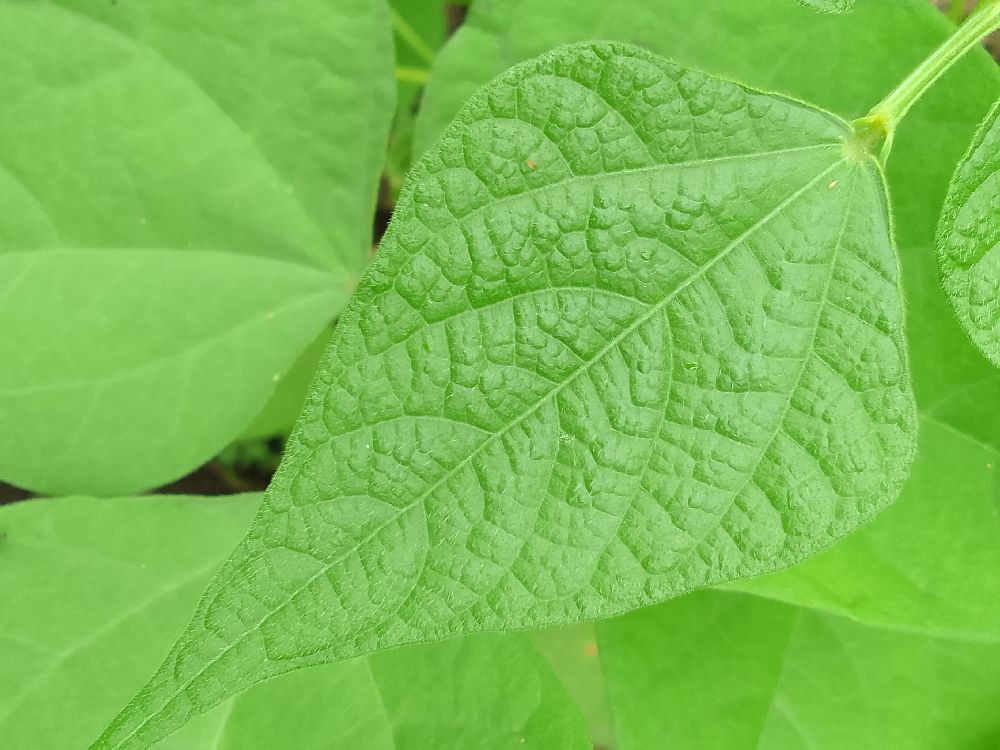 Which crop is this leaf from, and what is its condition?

common bean, healthy
